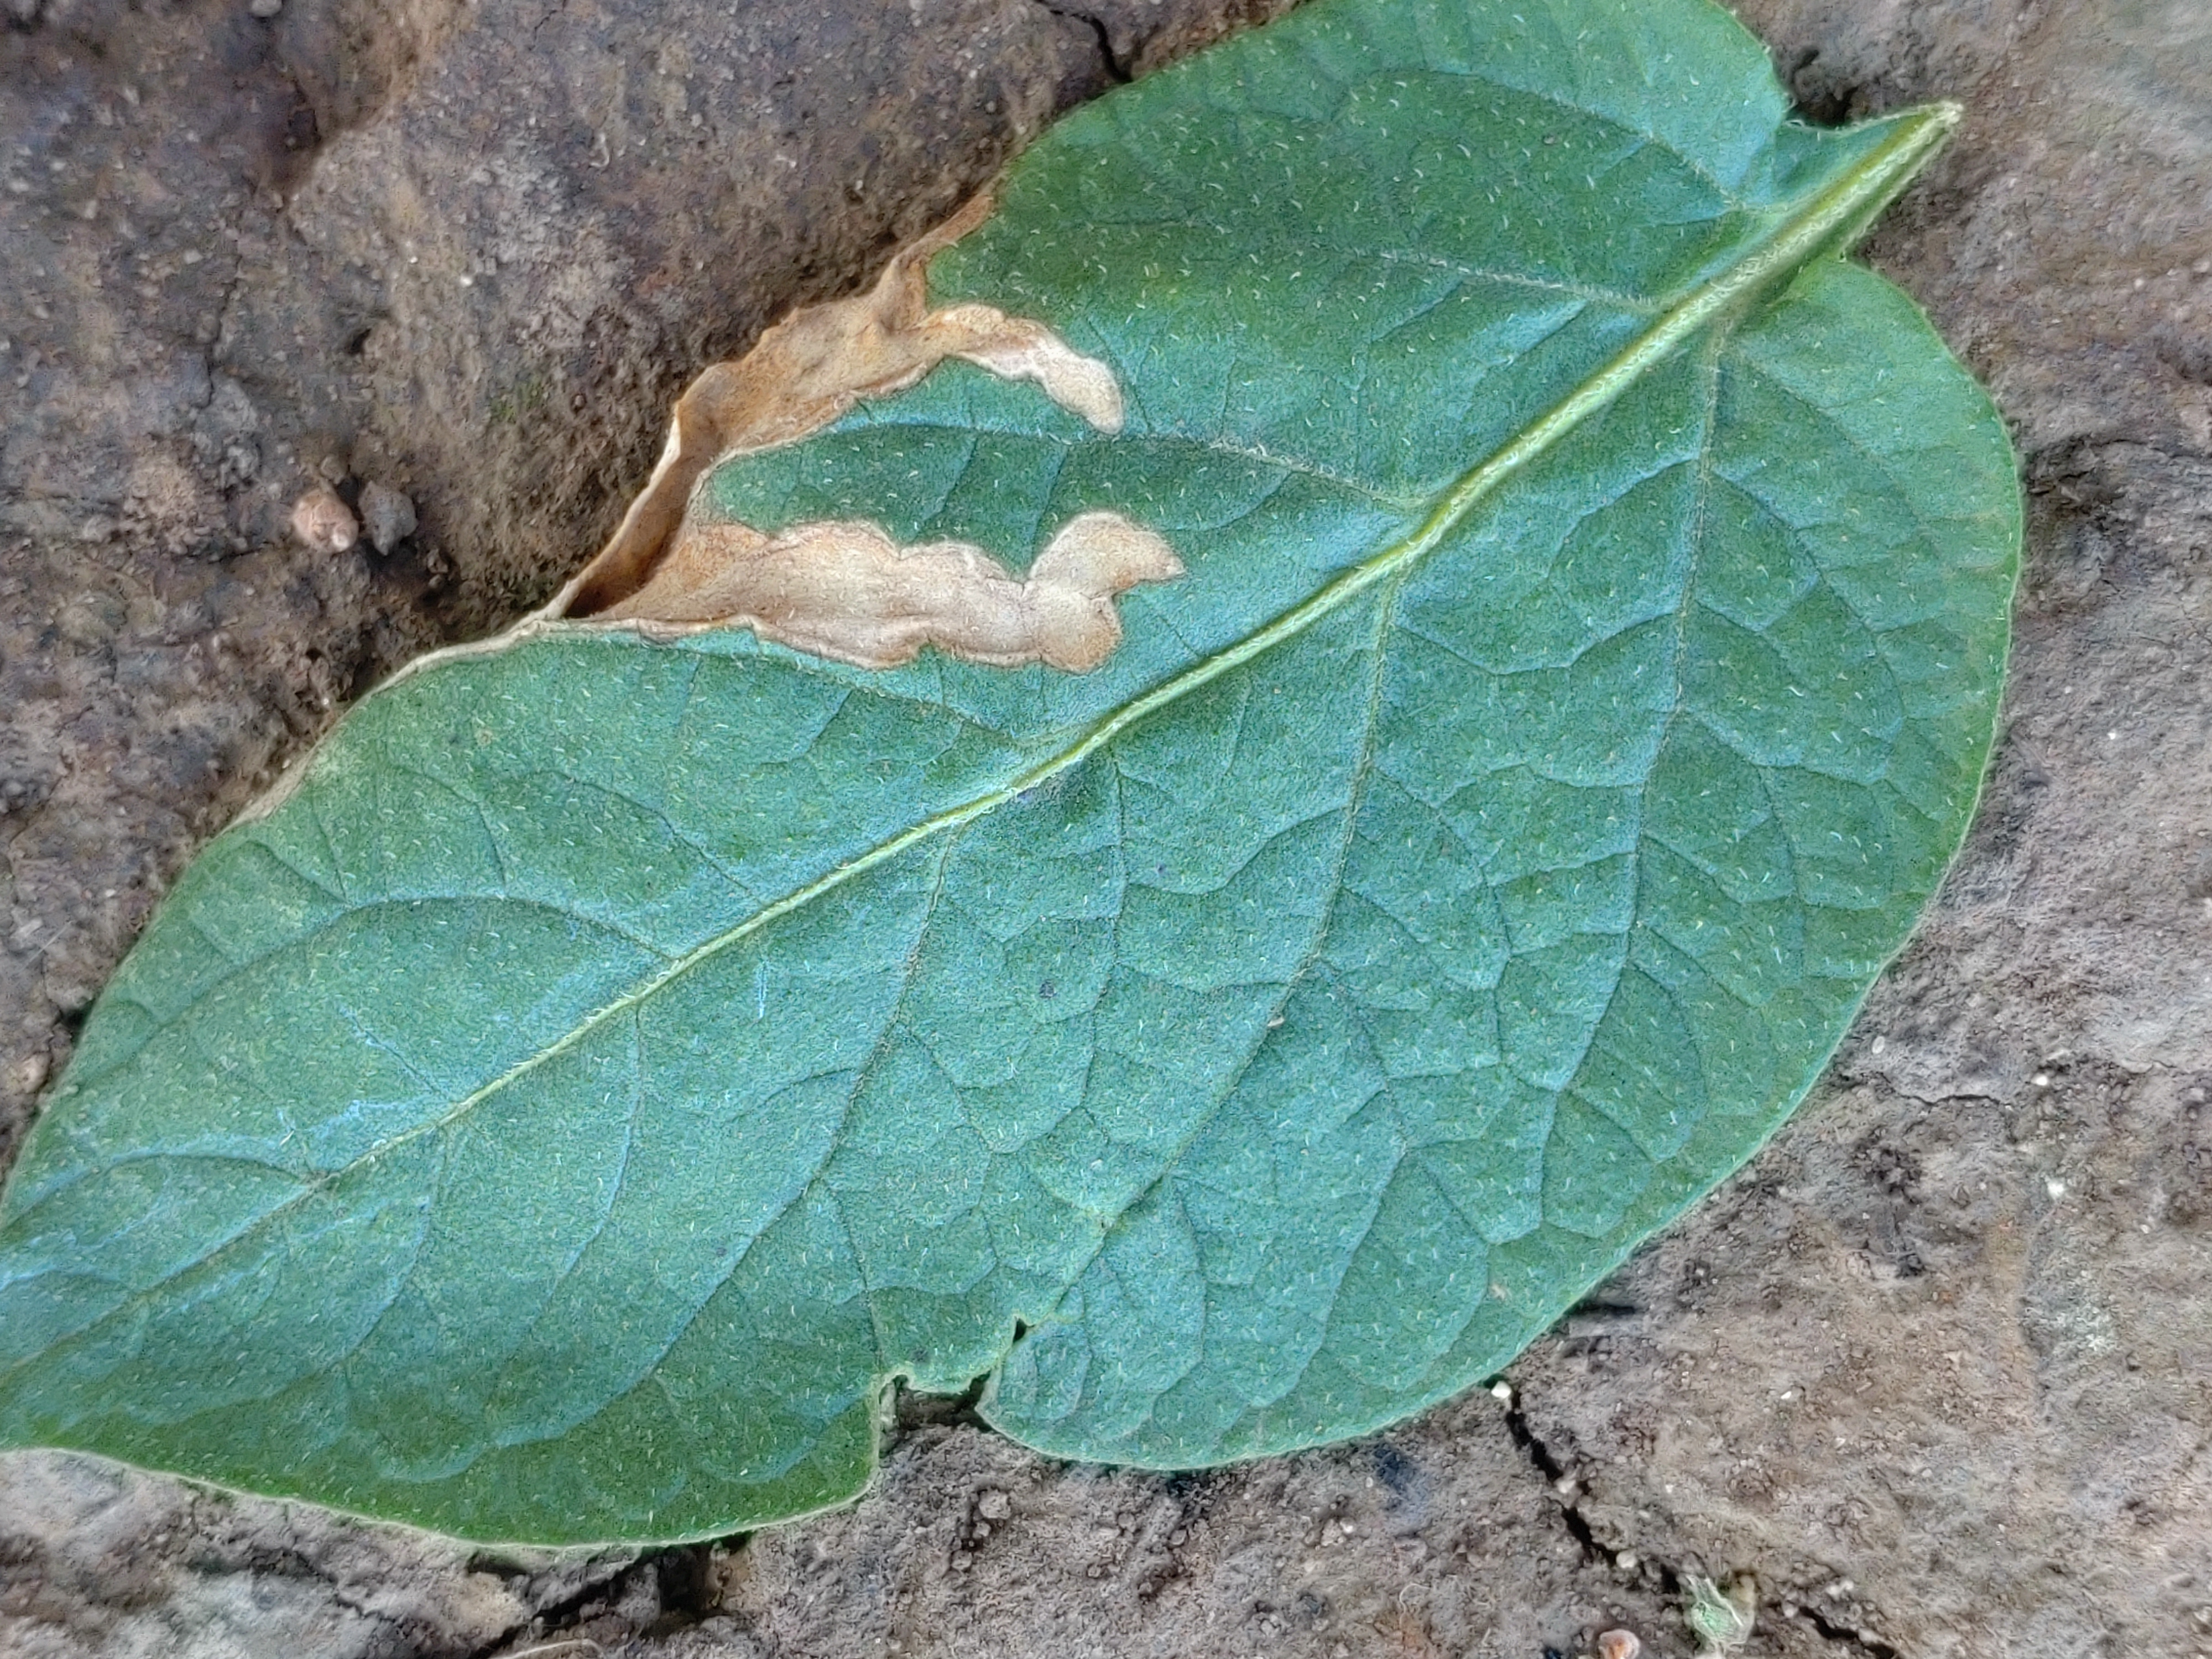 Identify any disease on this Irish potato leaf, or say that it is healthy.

early blight
